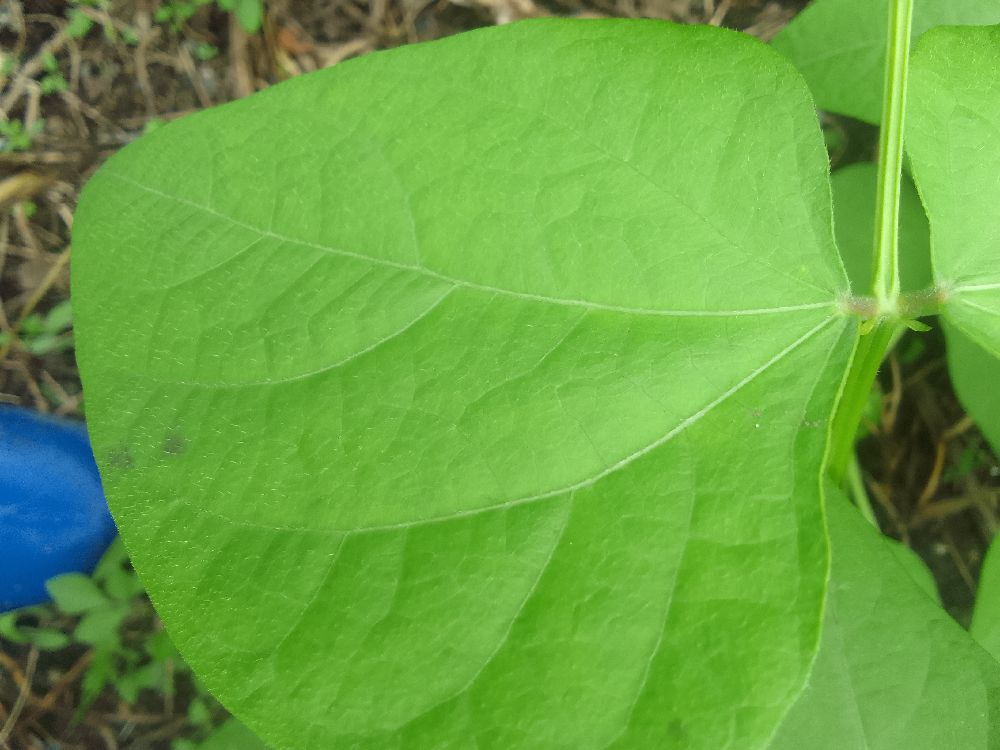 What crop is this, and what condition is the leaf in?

common bean, healthy
